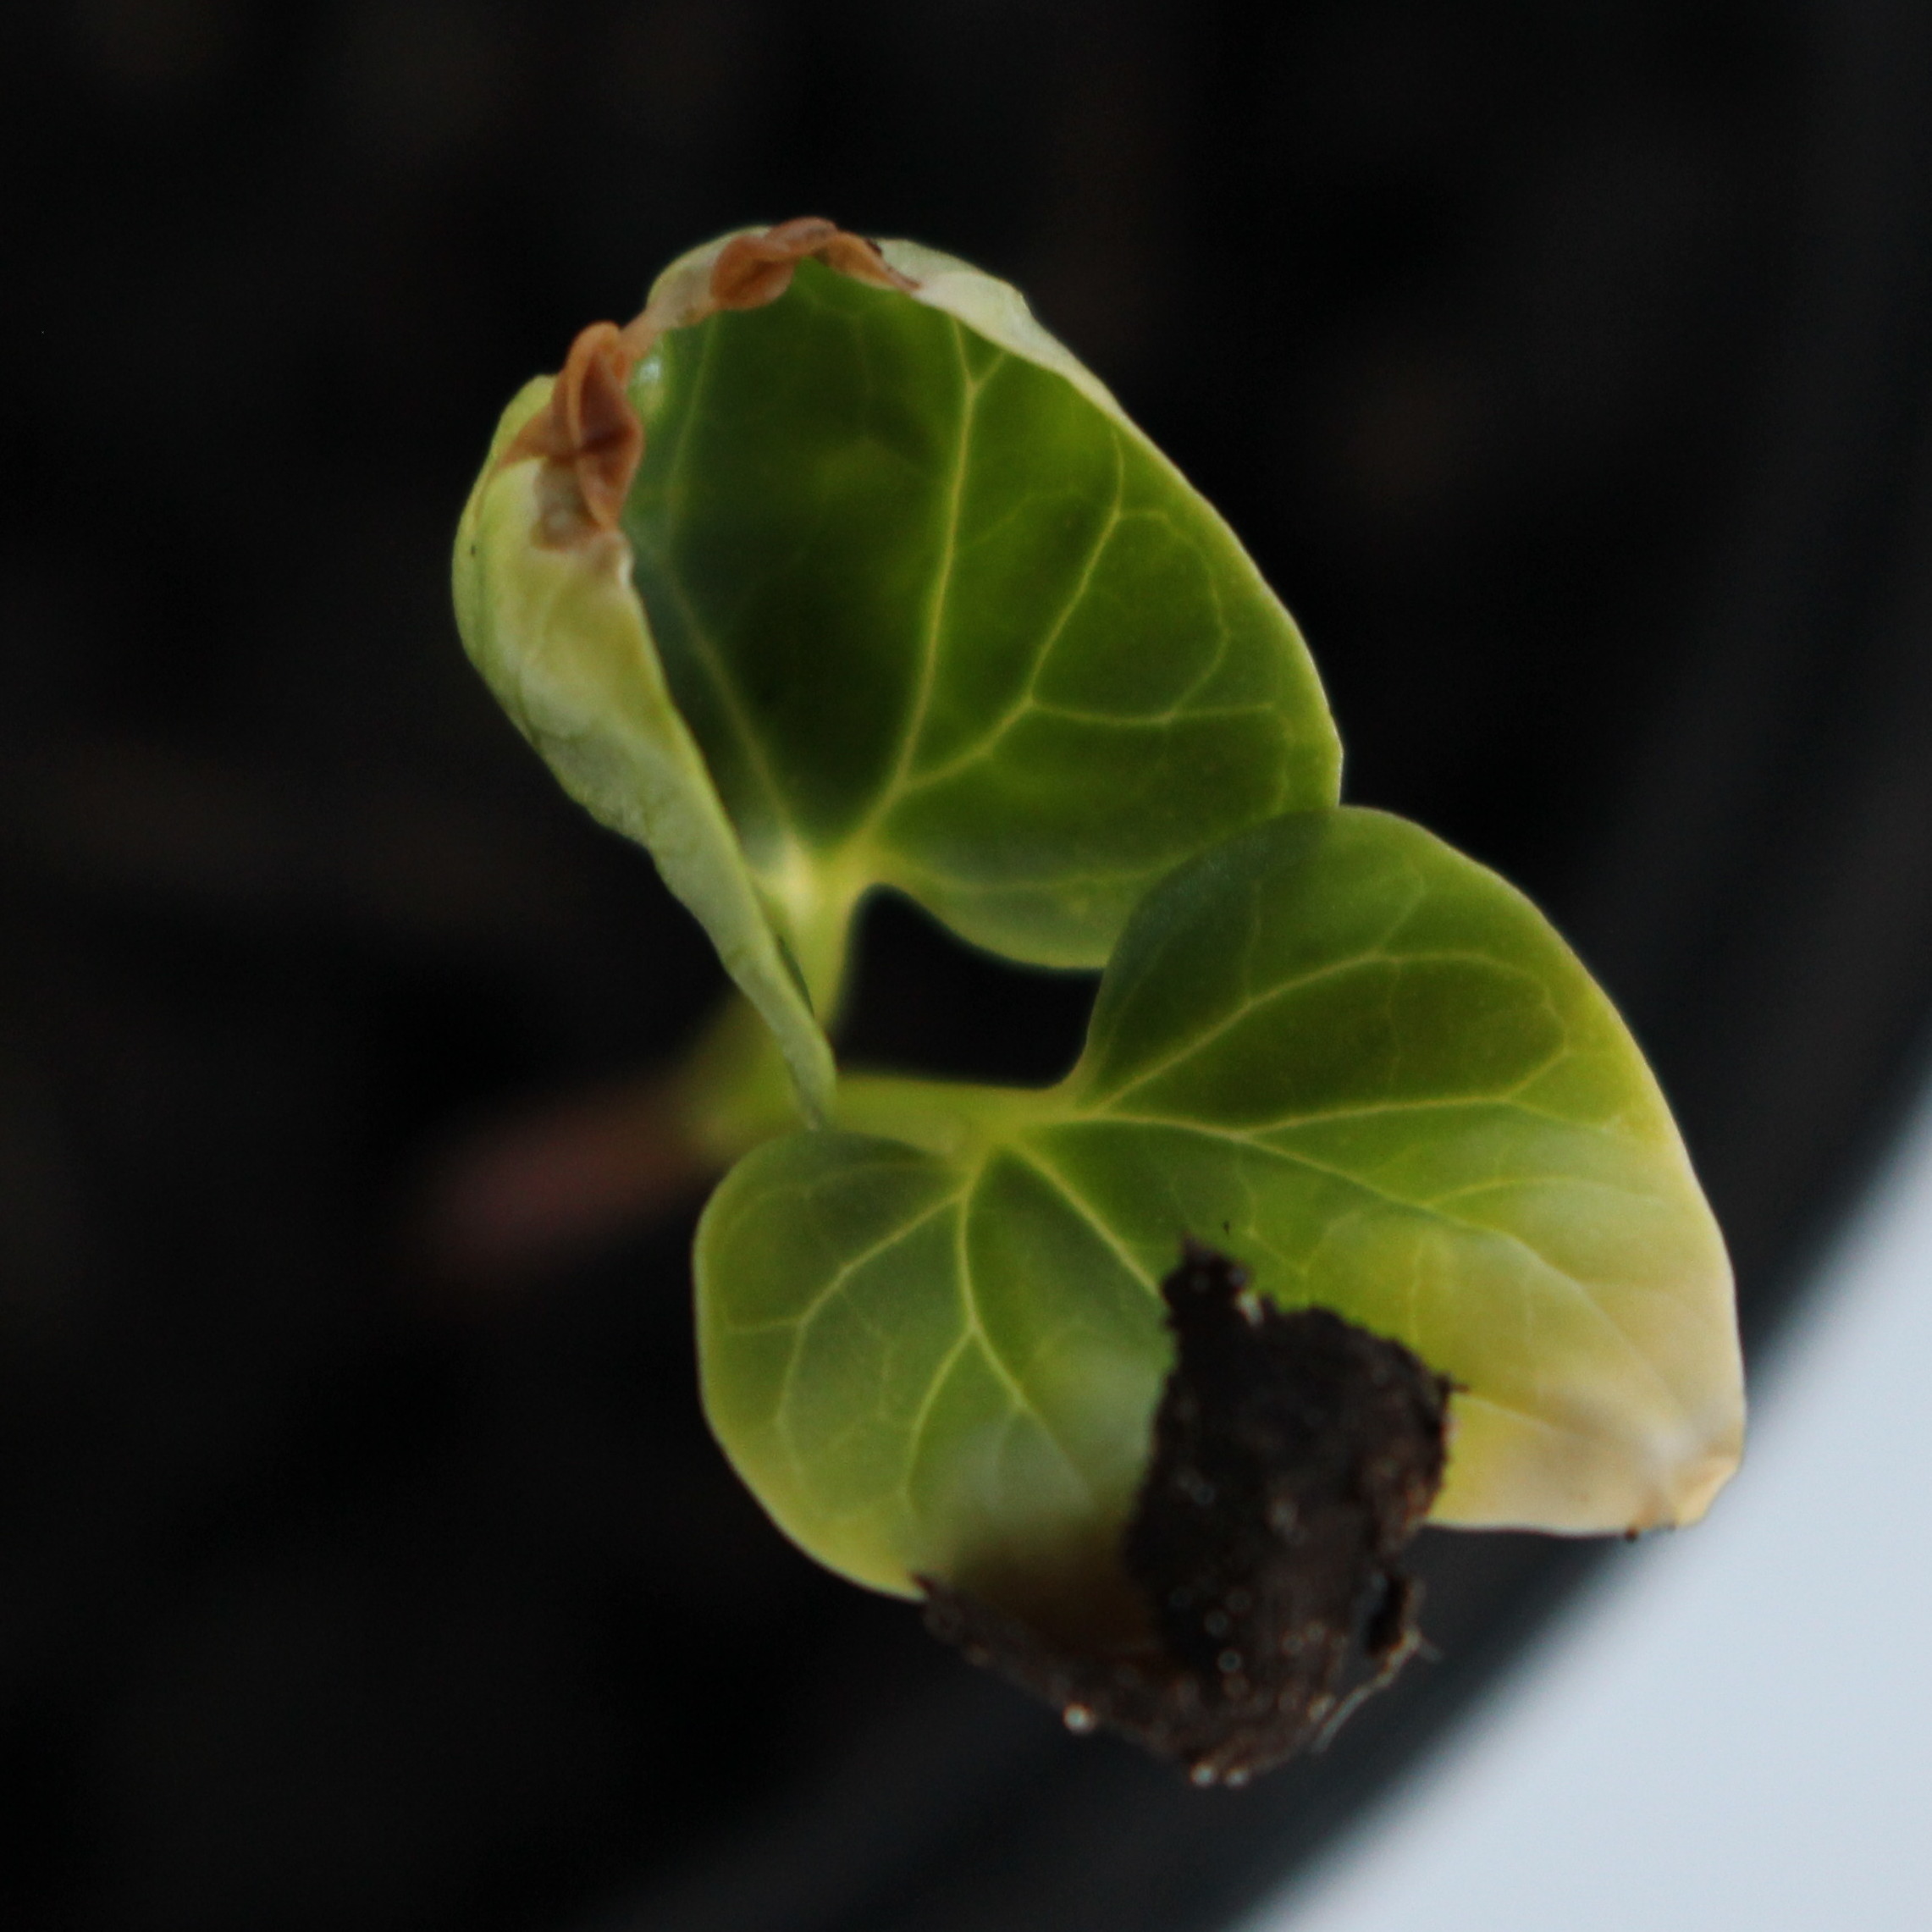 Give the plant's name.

Convolvulus arvensis
